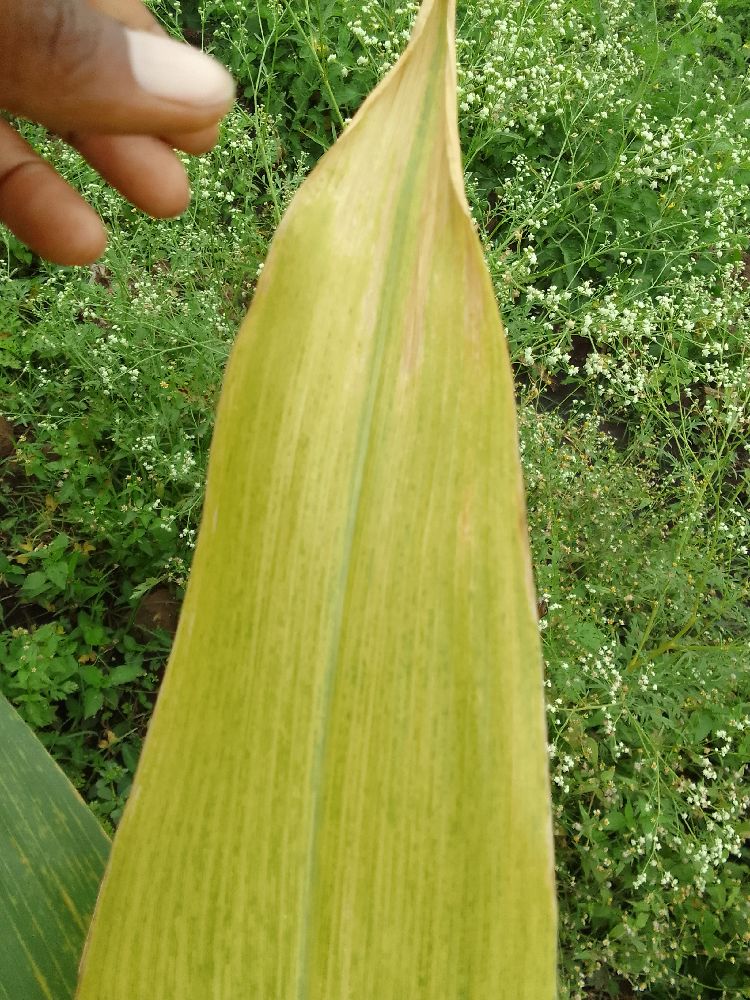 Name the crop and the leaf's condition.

maize, maize lethal necrosis
